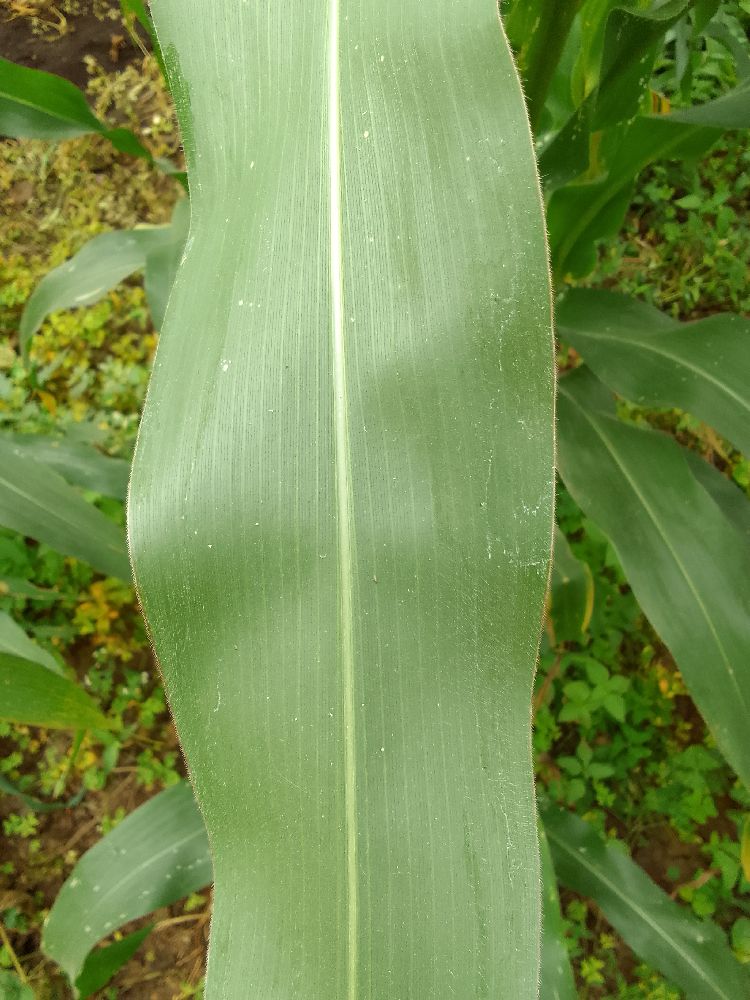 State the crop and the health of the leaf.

maize, healthy
